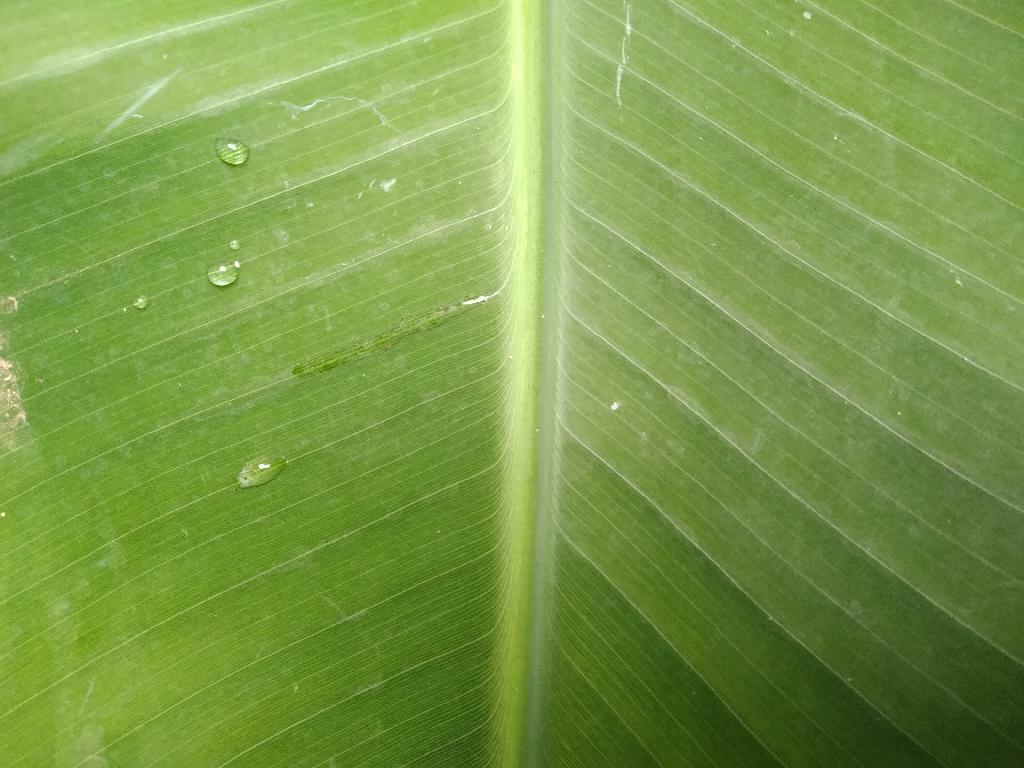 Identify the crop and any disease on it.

banana, healthy
